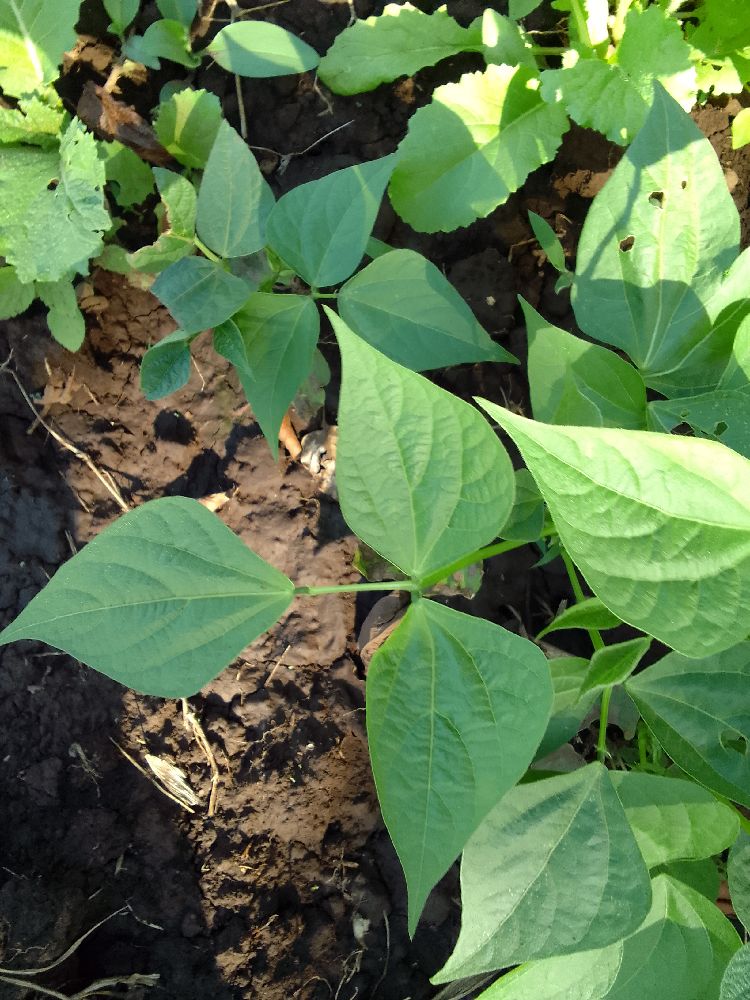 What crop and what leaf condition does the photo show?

common bean, healthy
